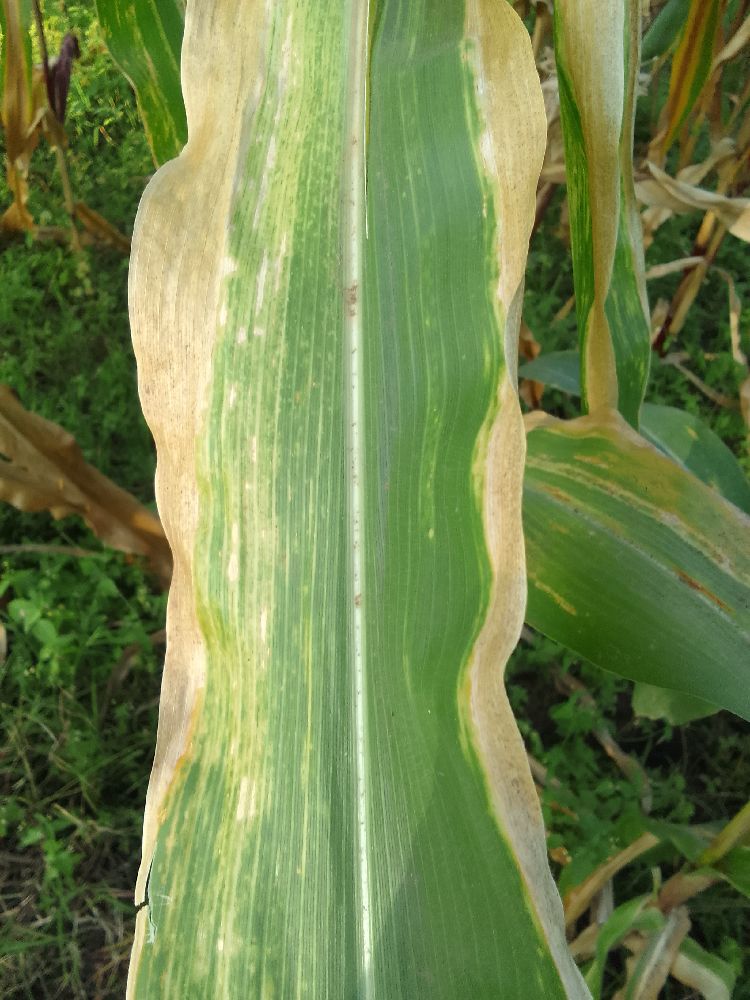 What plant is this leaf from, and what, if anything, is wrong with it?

maize, maize lethal necrosis
